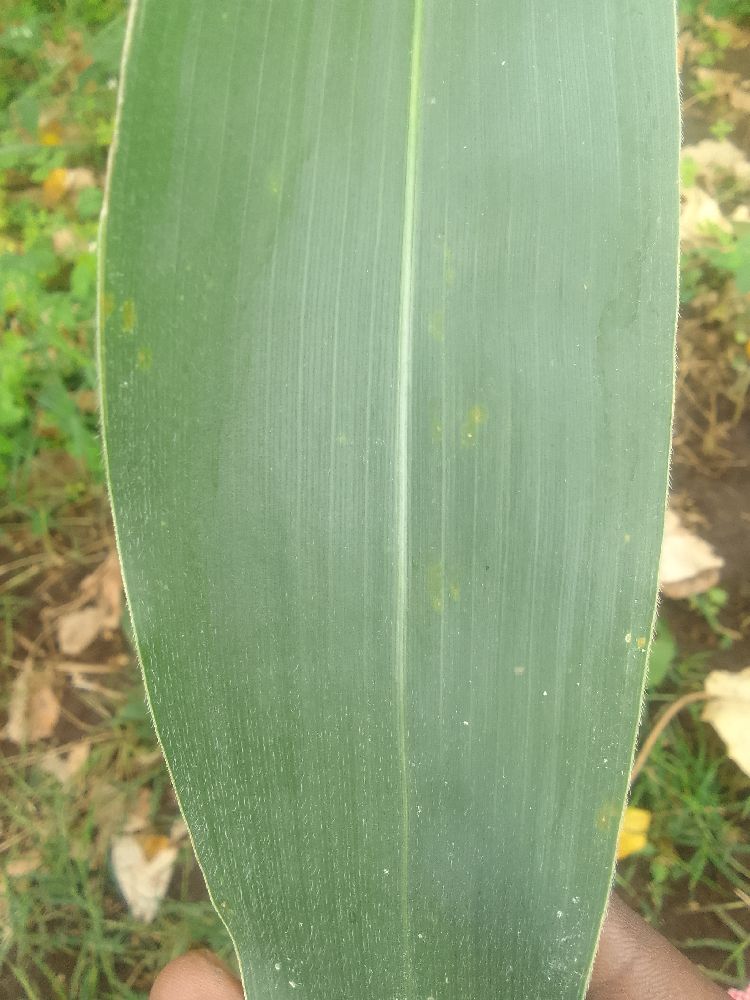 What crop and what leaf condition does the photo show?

maize, healthy
